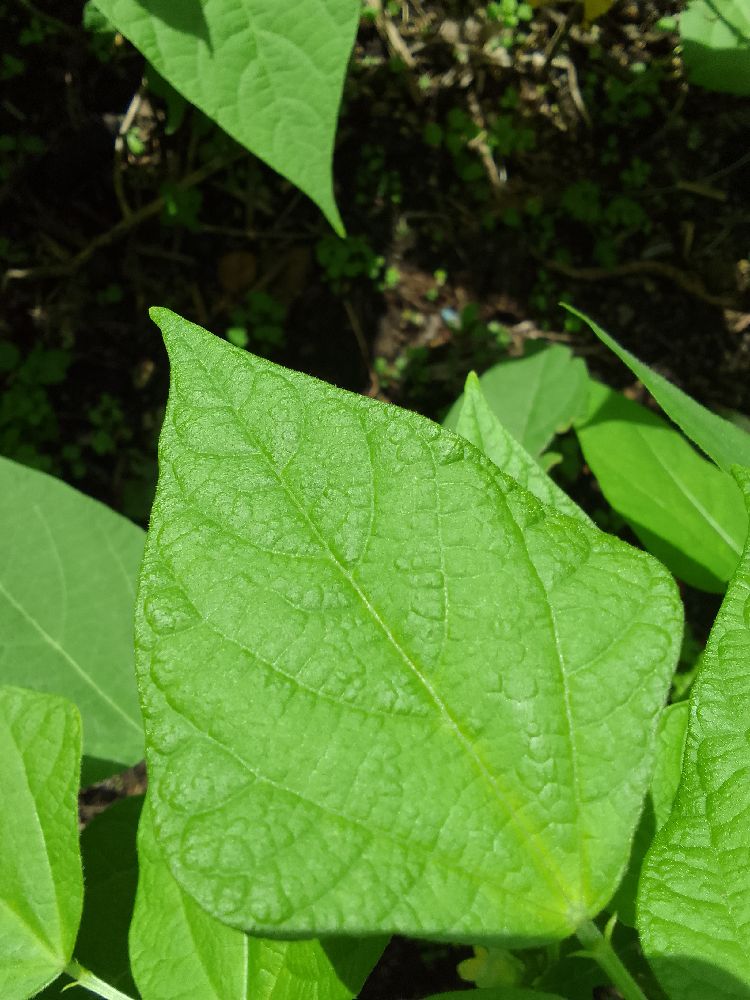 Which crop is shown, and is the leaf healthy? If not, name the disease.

common bean, healthy
